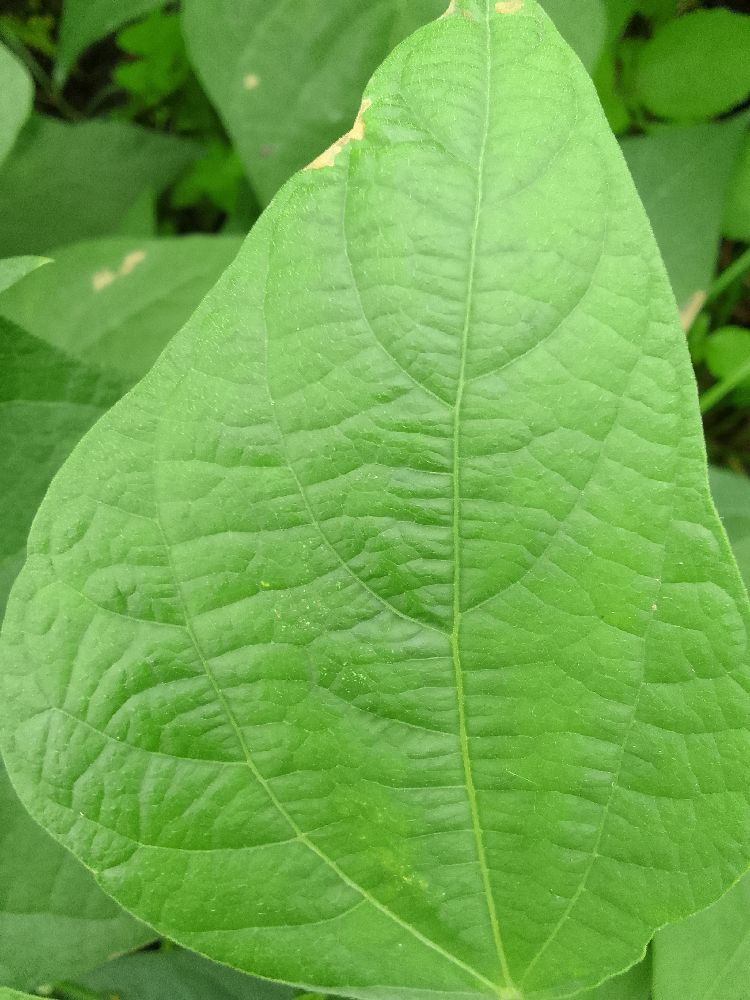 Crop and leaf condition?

common bean, healthy
